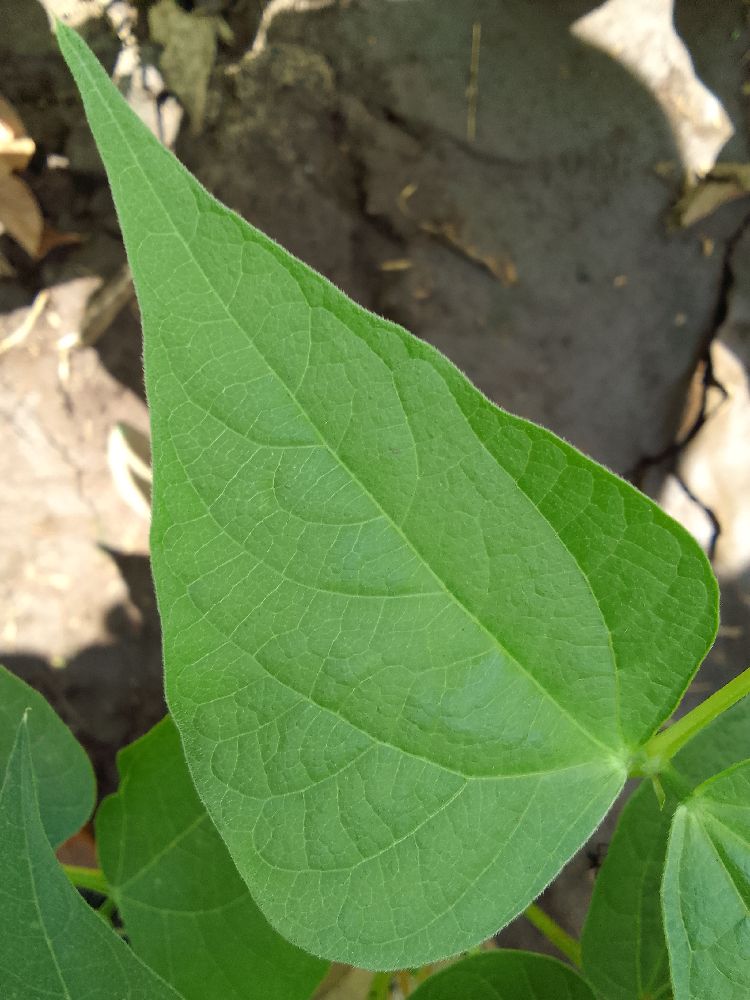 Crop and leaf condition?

common bean, healthy
